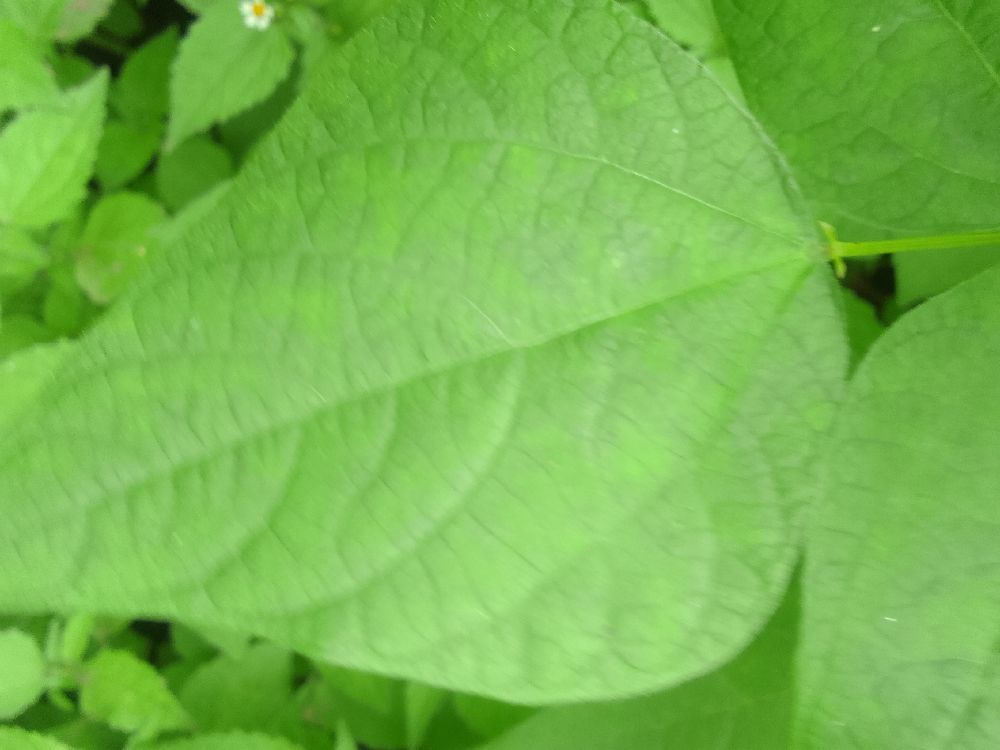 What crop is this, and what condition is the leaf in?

common bean, healthy
